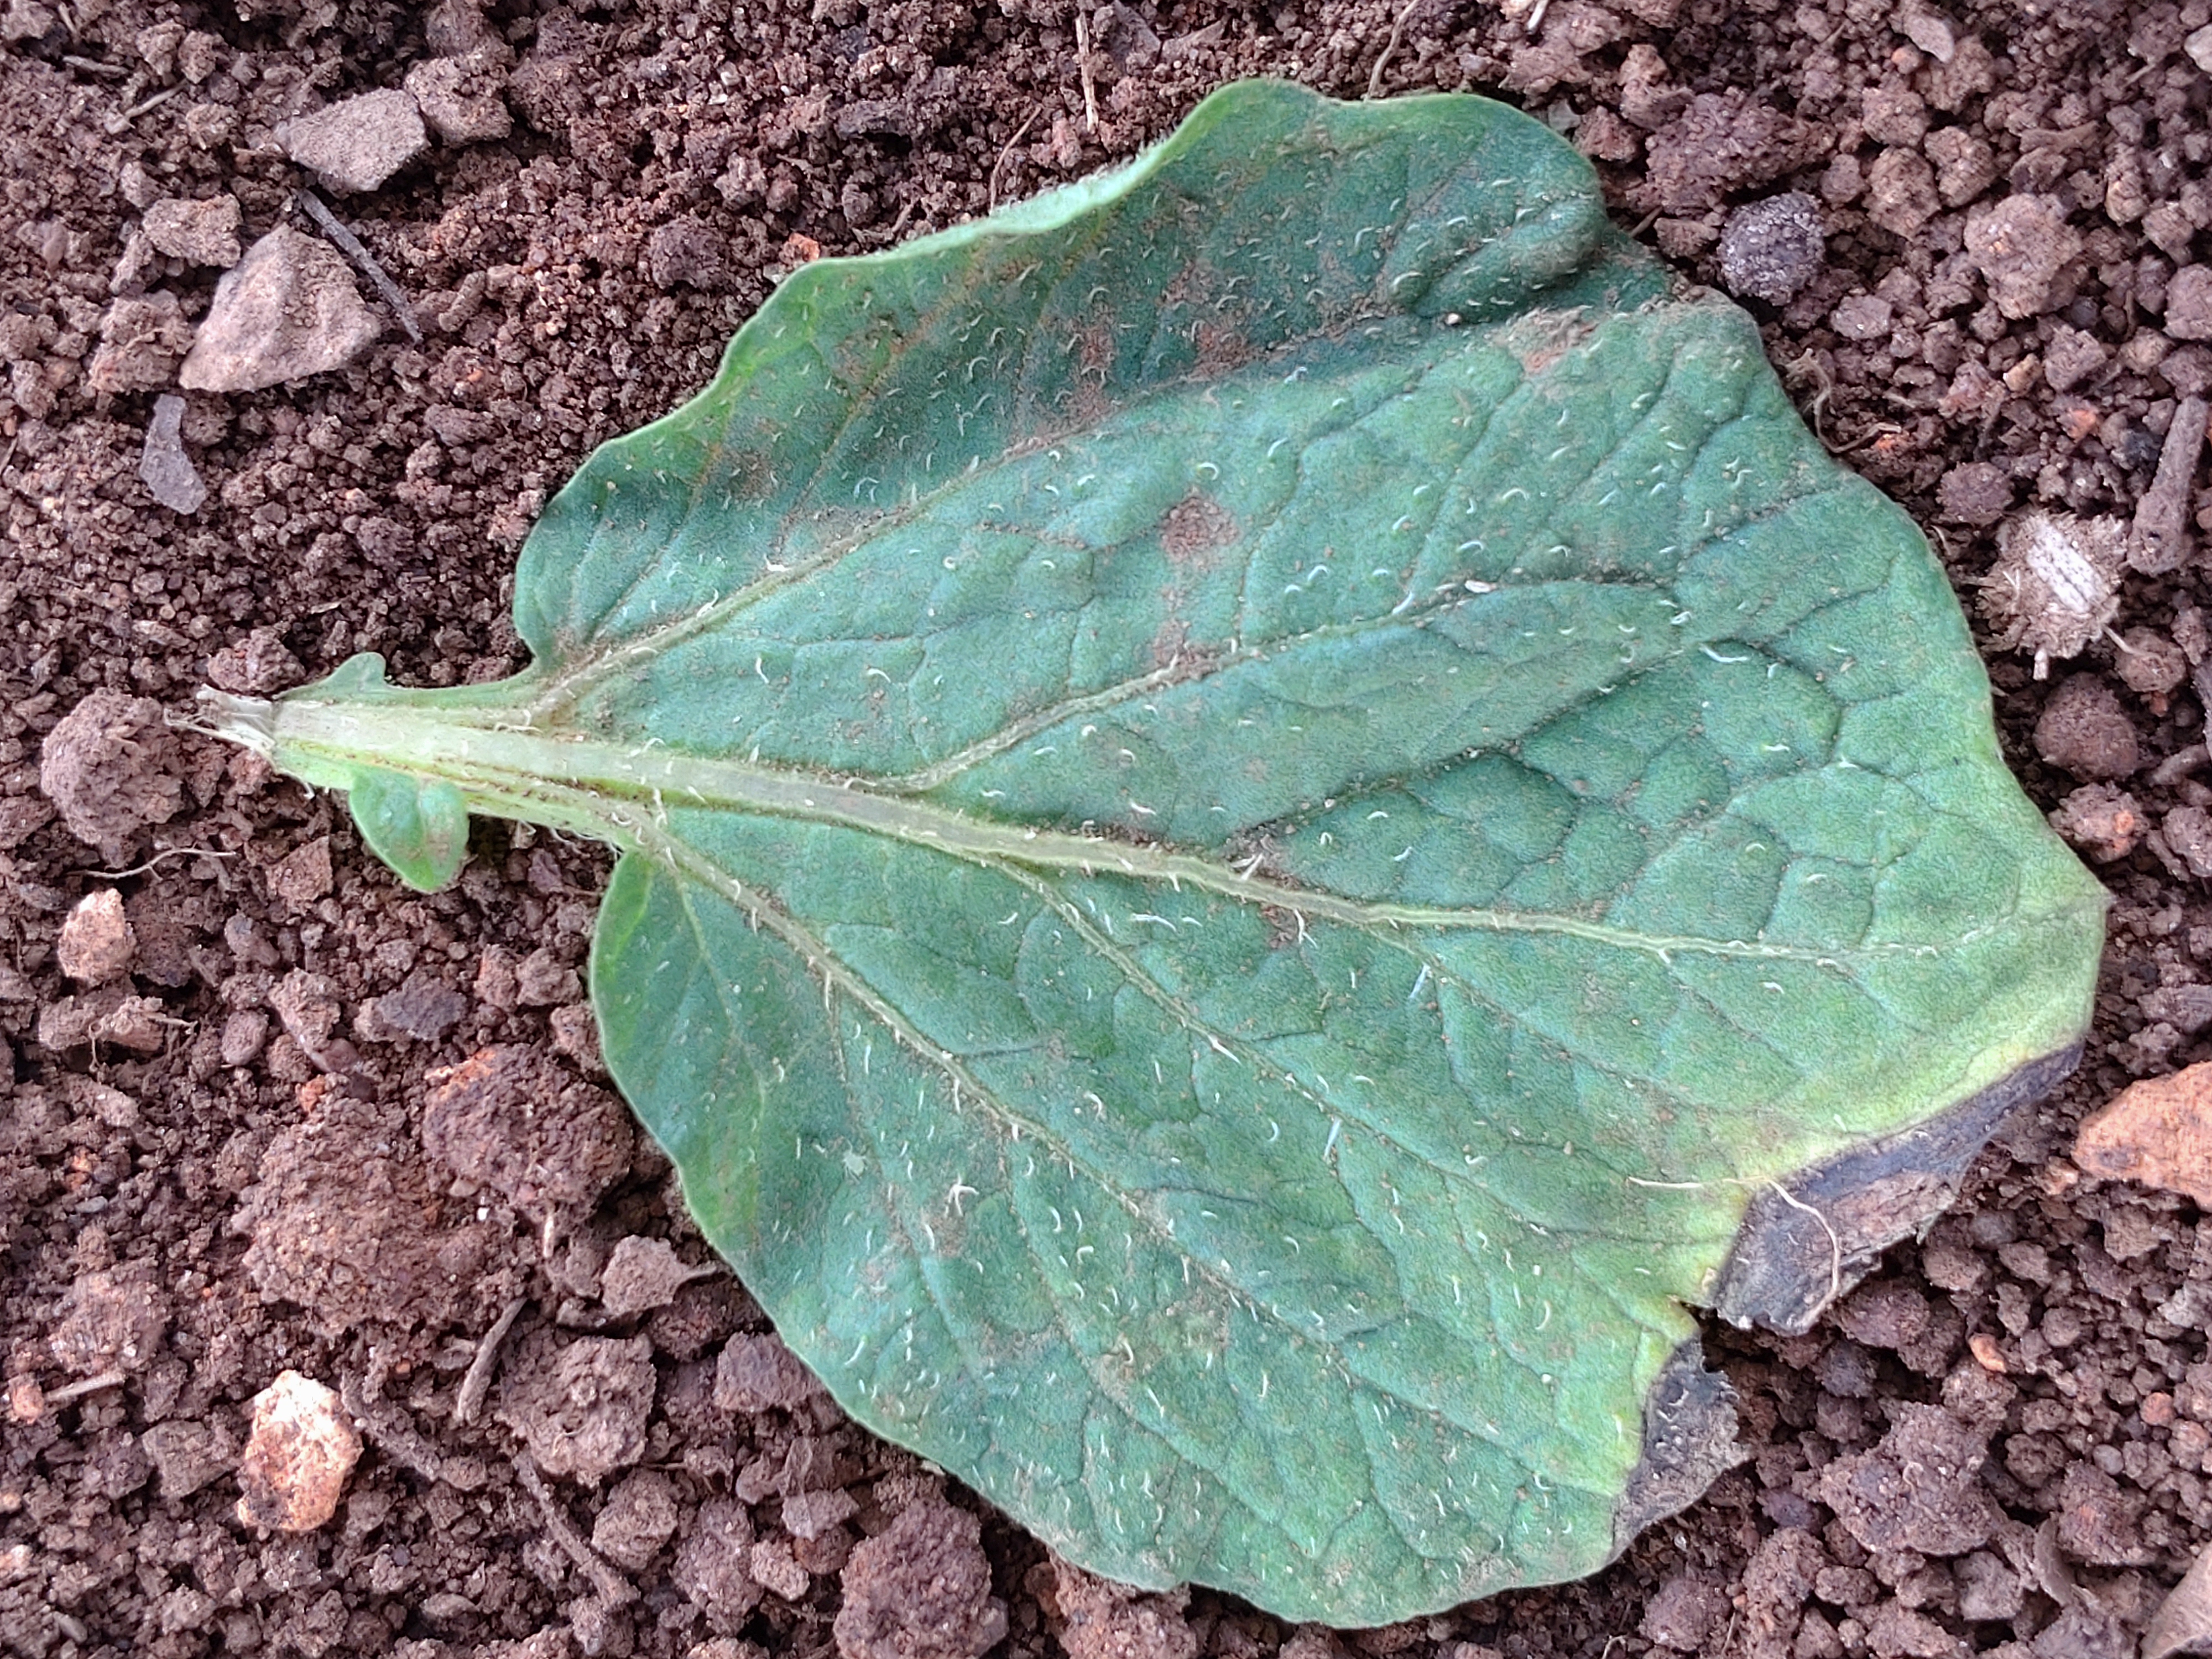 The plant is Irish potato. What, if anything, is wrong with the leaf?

early blight
